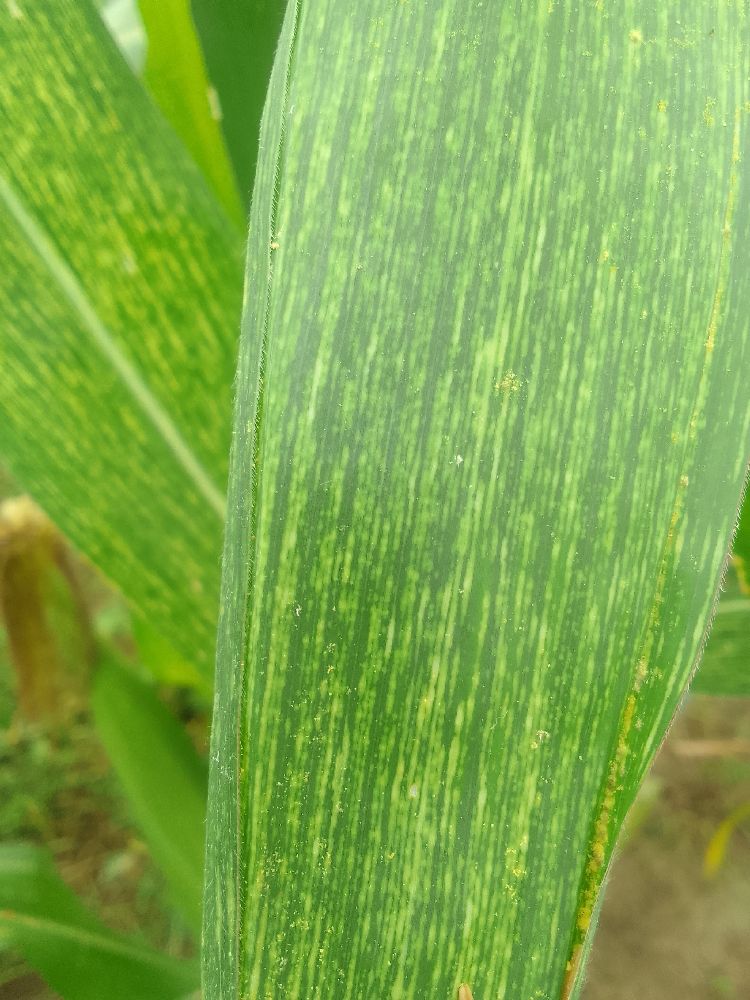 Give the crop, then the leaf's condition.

maize, maize streak virus
